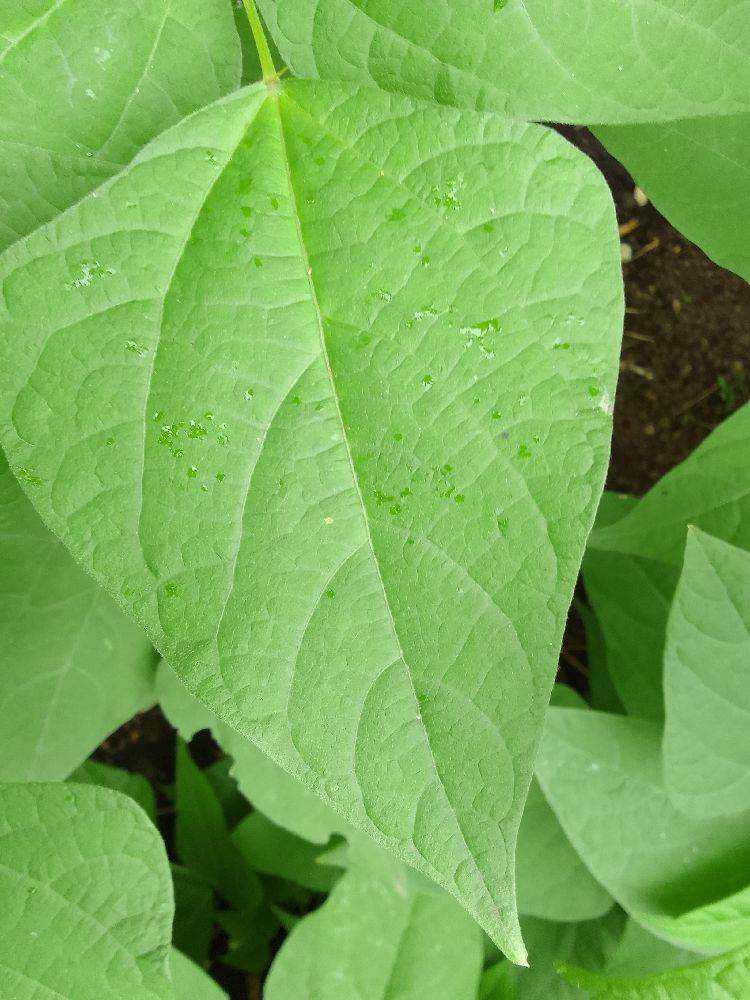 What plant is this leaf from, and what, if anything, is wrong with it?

common bean, healthy
